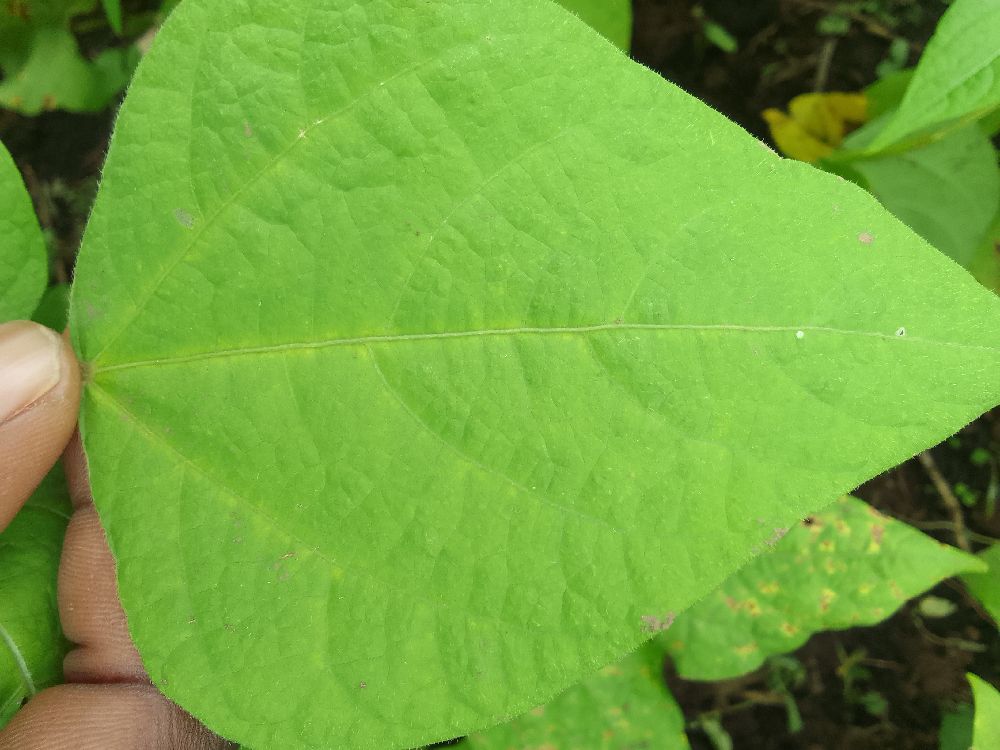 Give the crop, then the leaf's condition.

common bean, healthy
